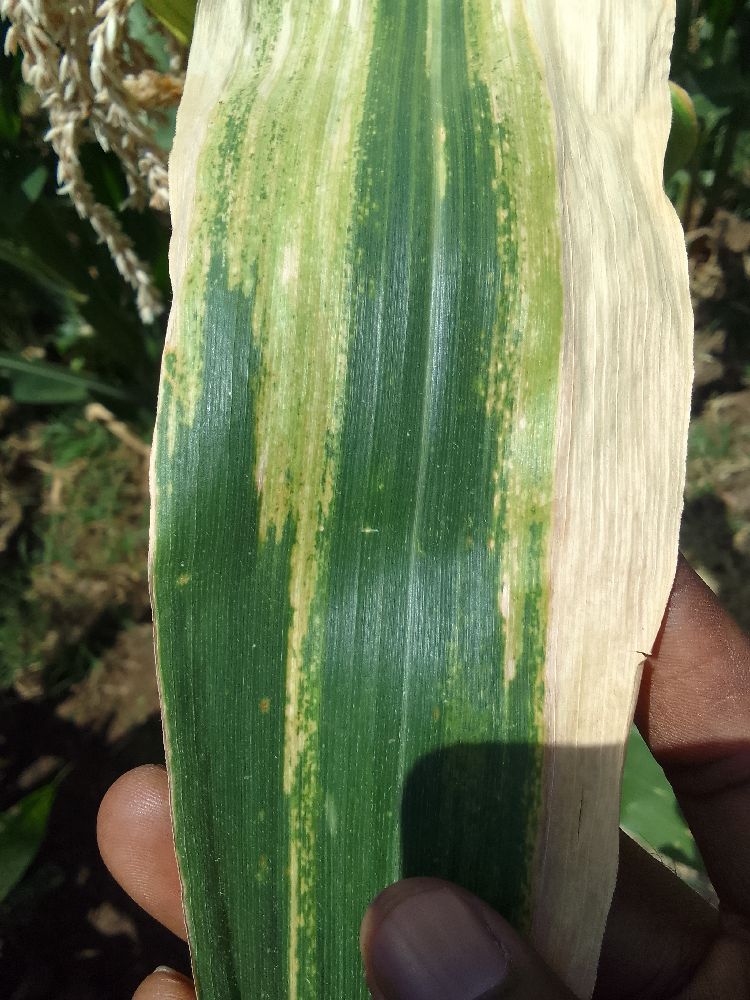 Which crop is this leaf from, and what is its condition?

maize, maize lethal necrosis
